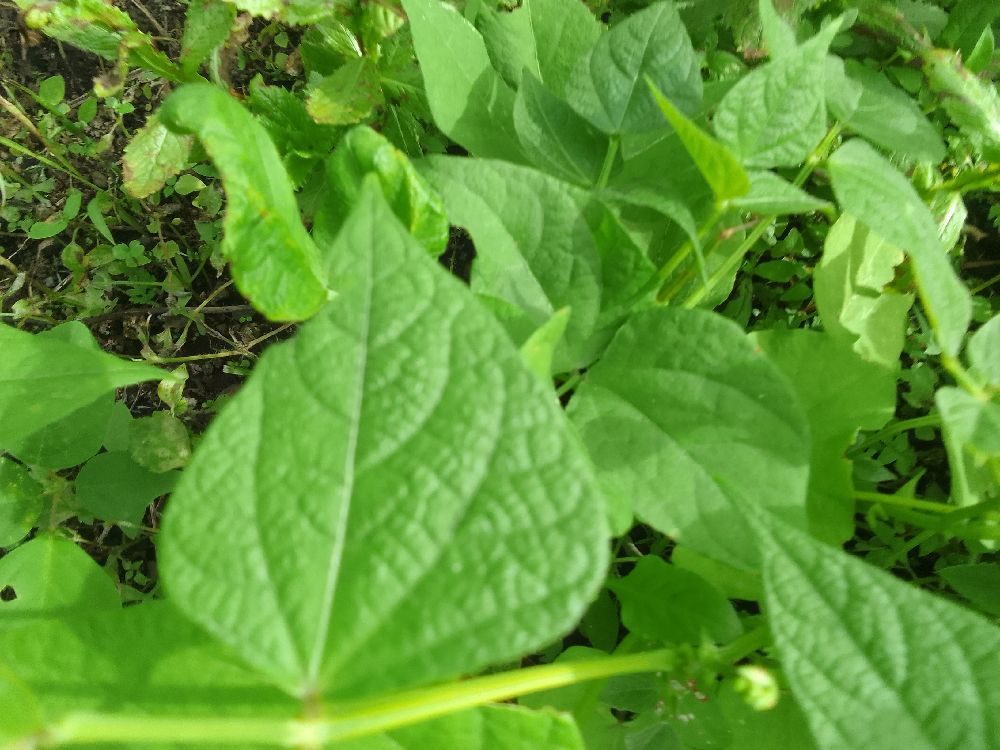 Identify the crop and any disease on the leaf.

common bean, healthy
